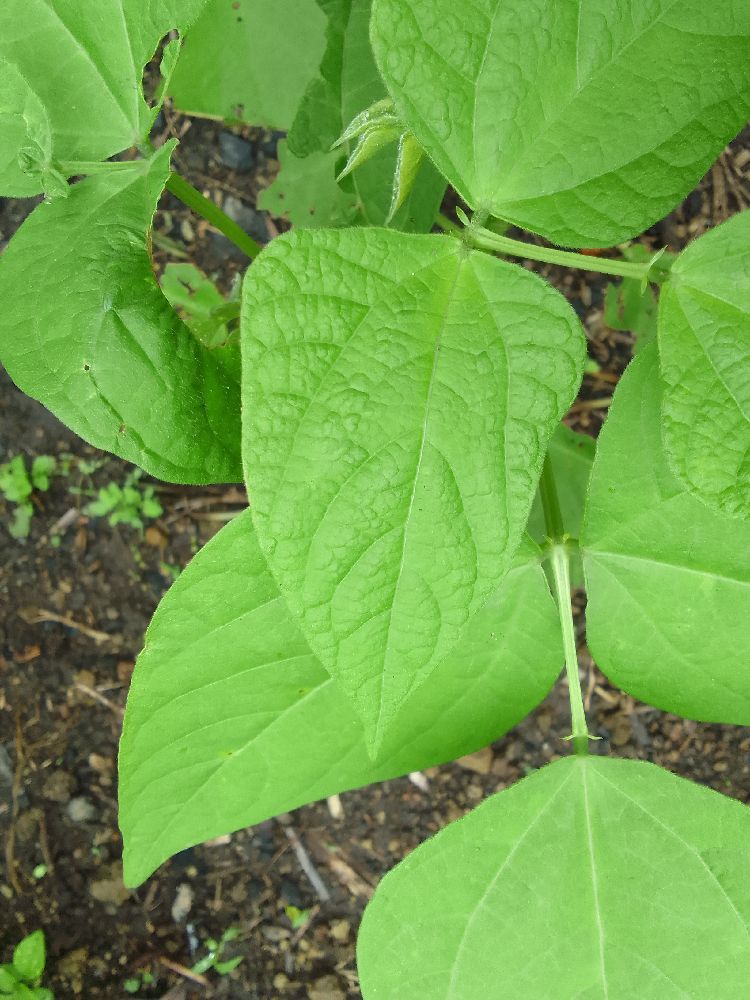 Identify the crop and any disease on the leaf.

common bean, healthy
